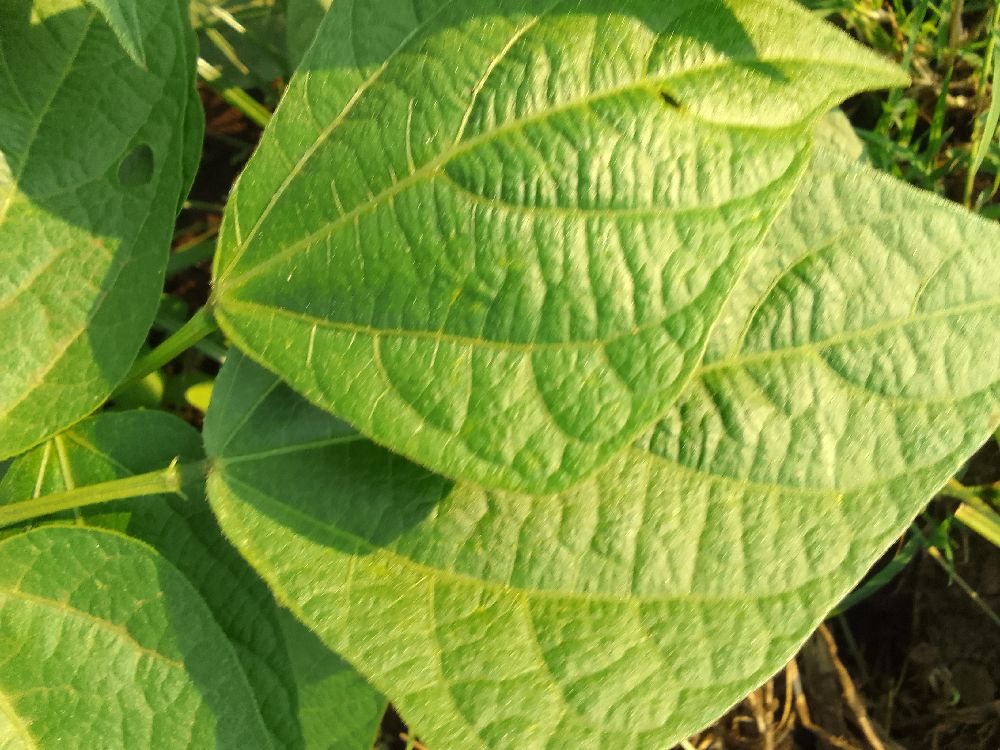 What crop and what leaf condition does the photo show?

common bean, healthy
